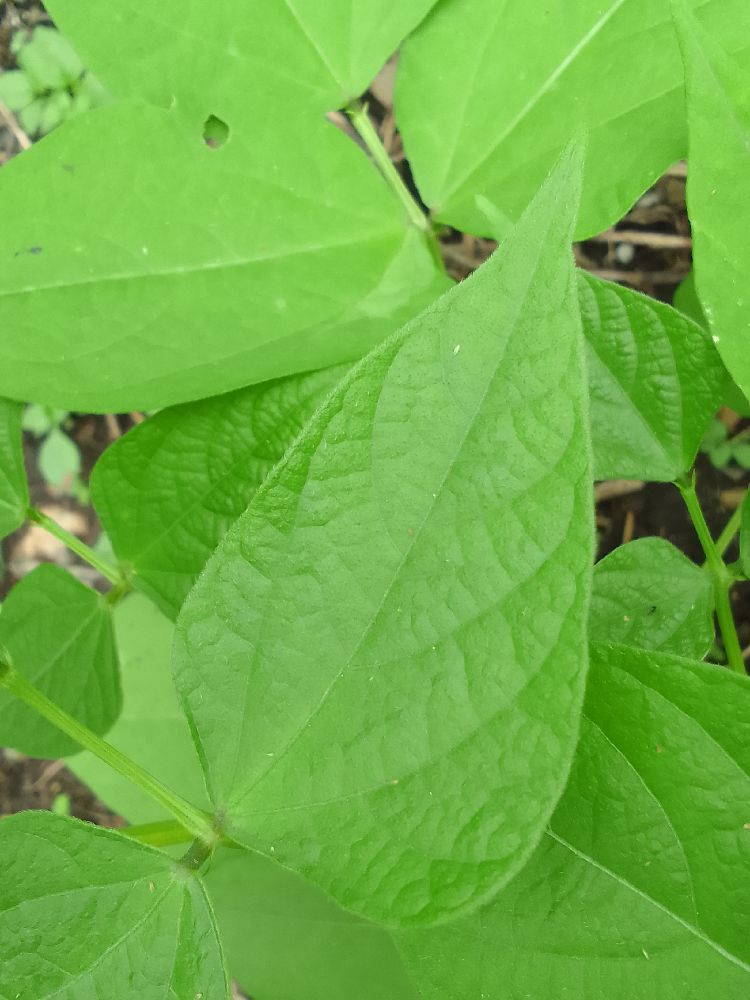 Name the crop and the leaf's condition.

common bean, healthy
